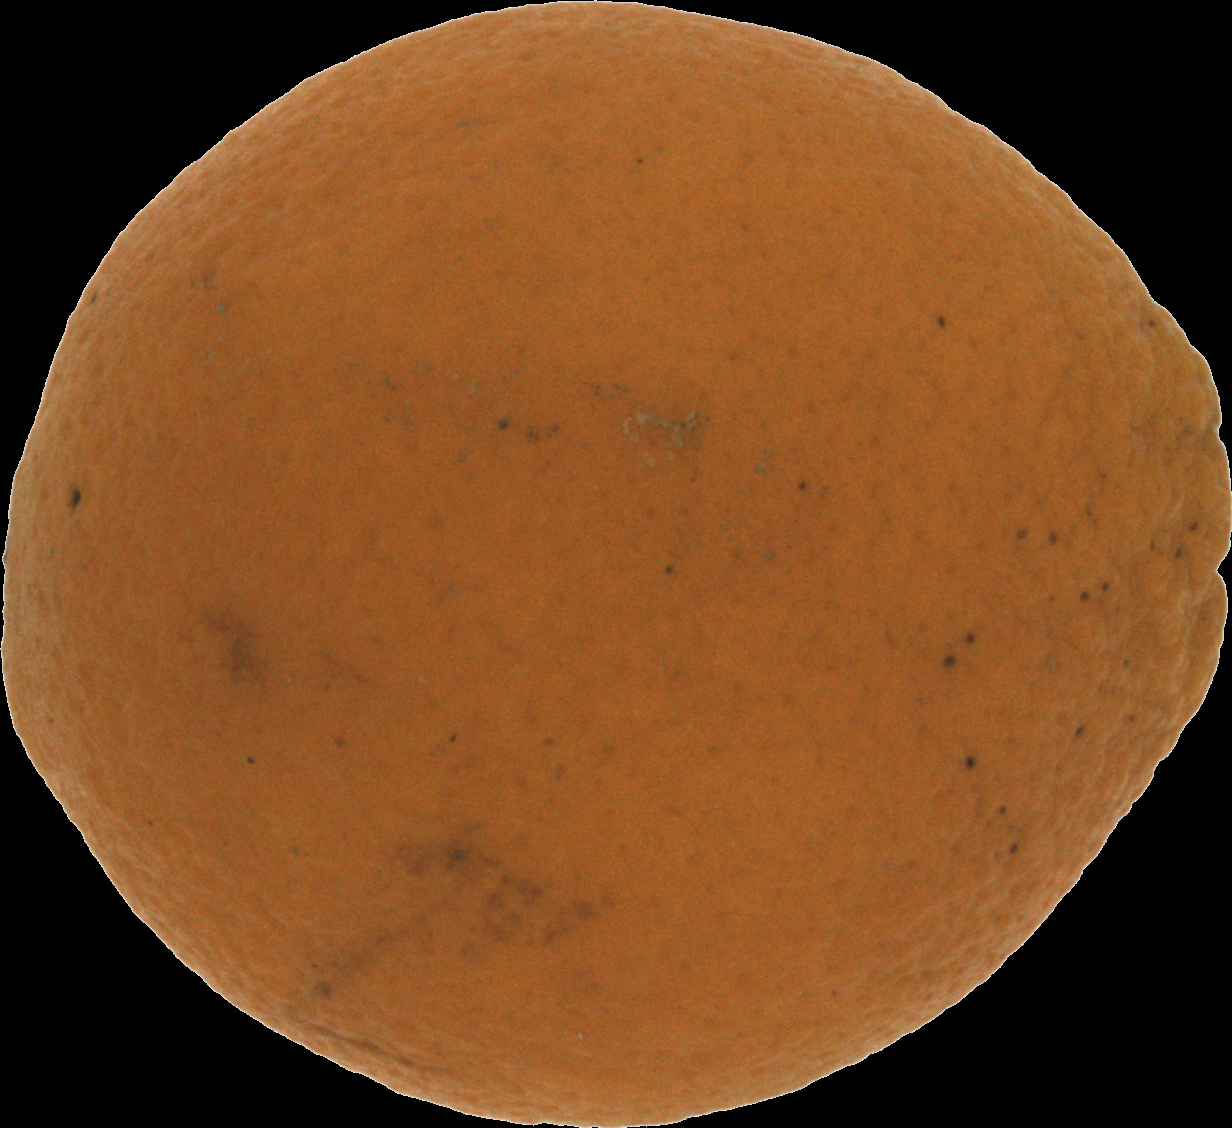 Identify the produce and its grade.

orange, bad
